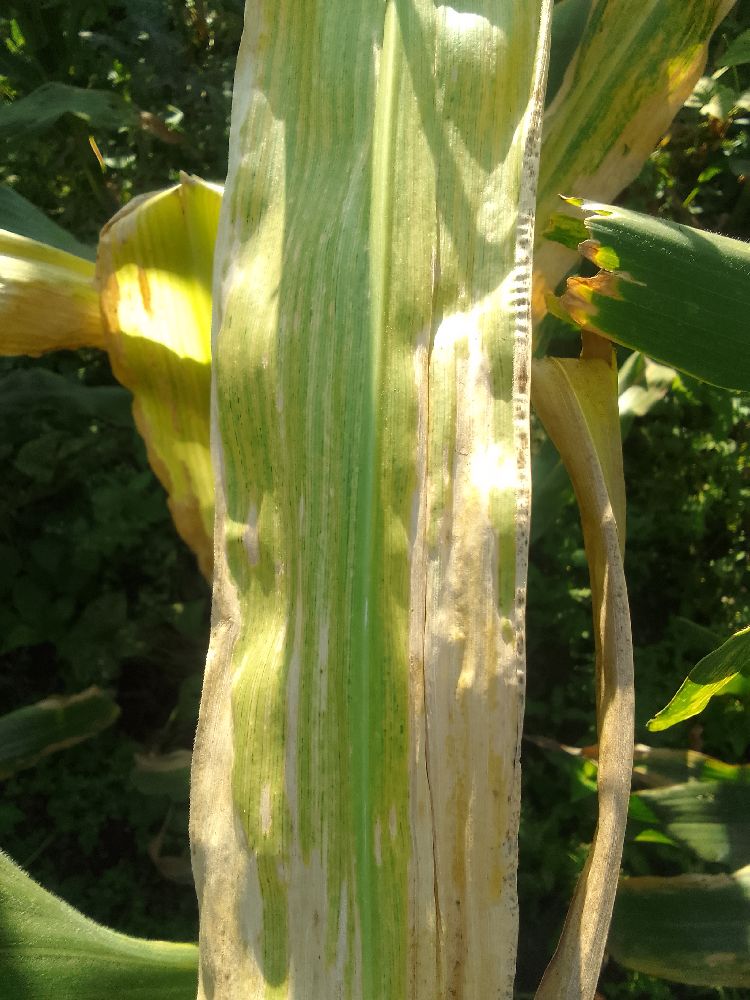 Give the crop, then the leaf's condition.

maize, maize lethal necrosis
